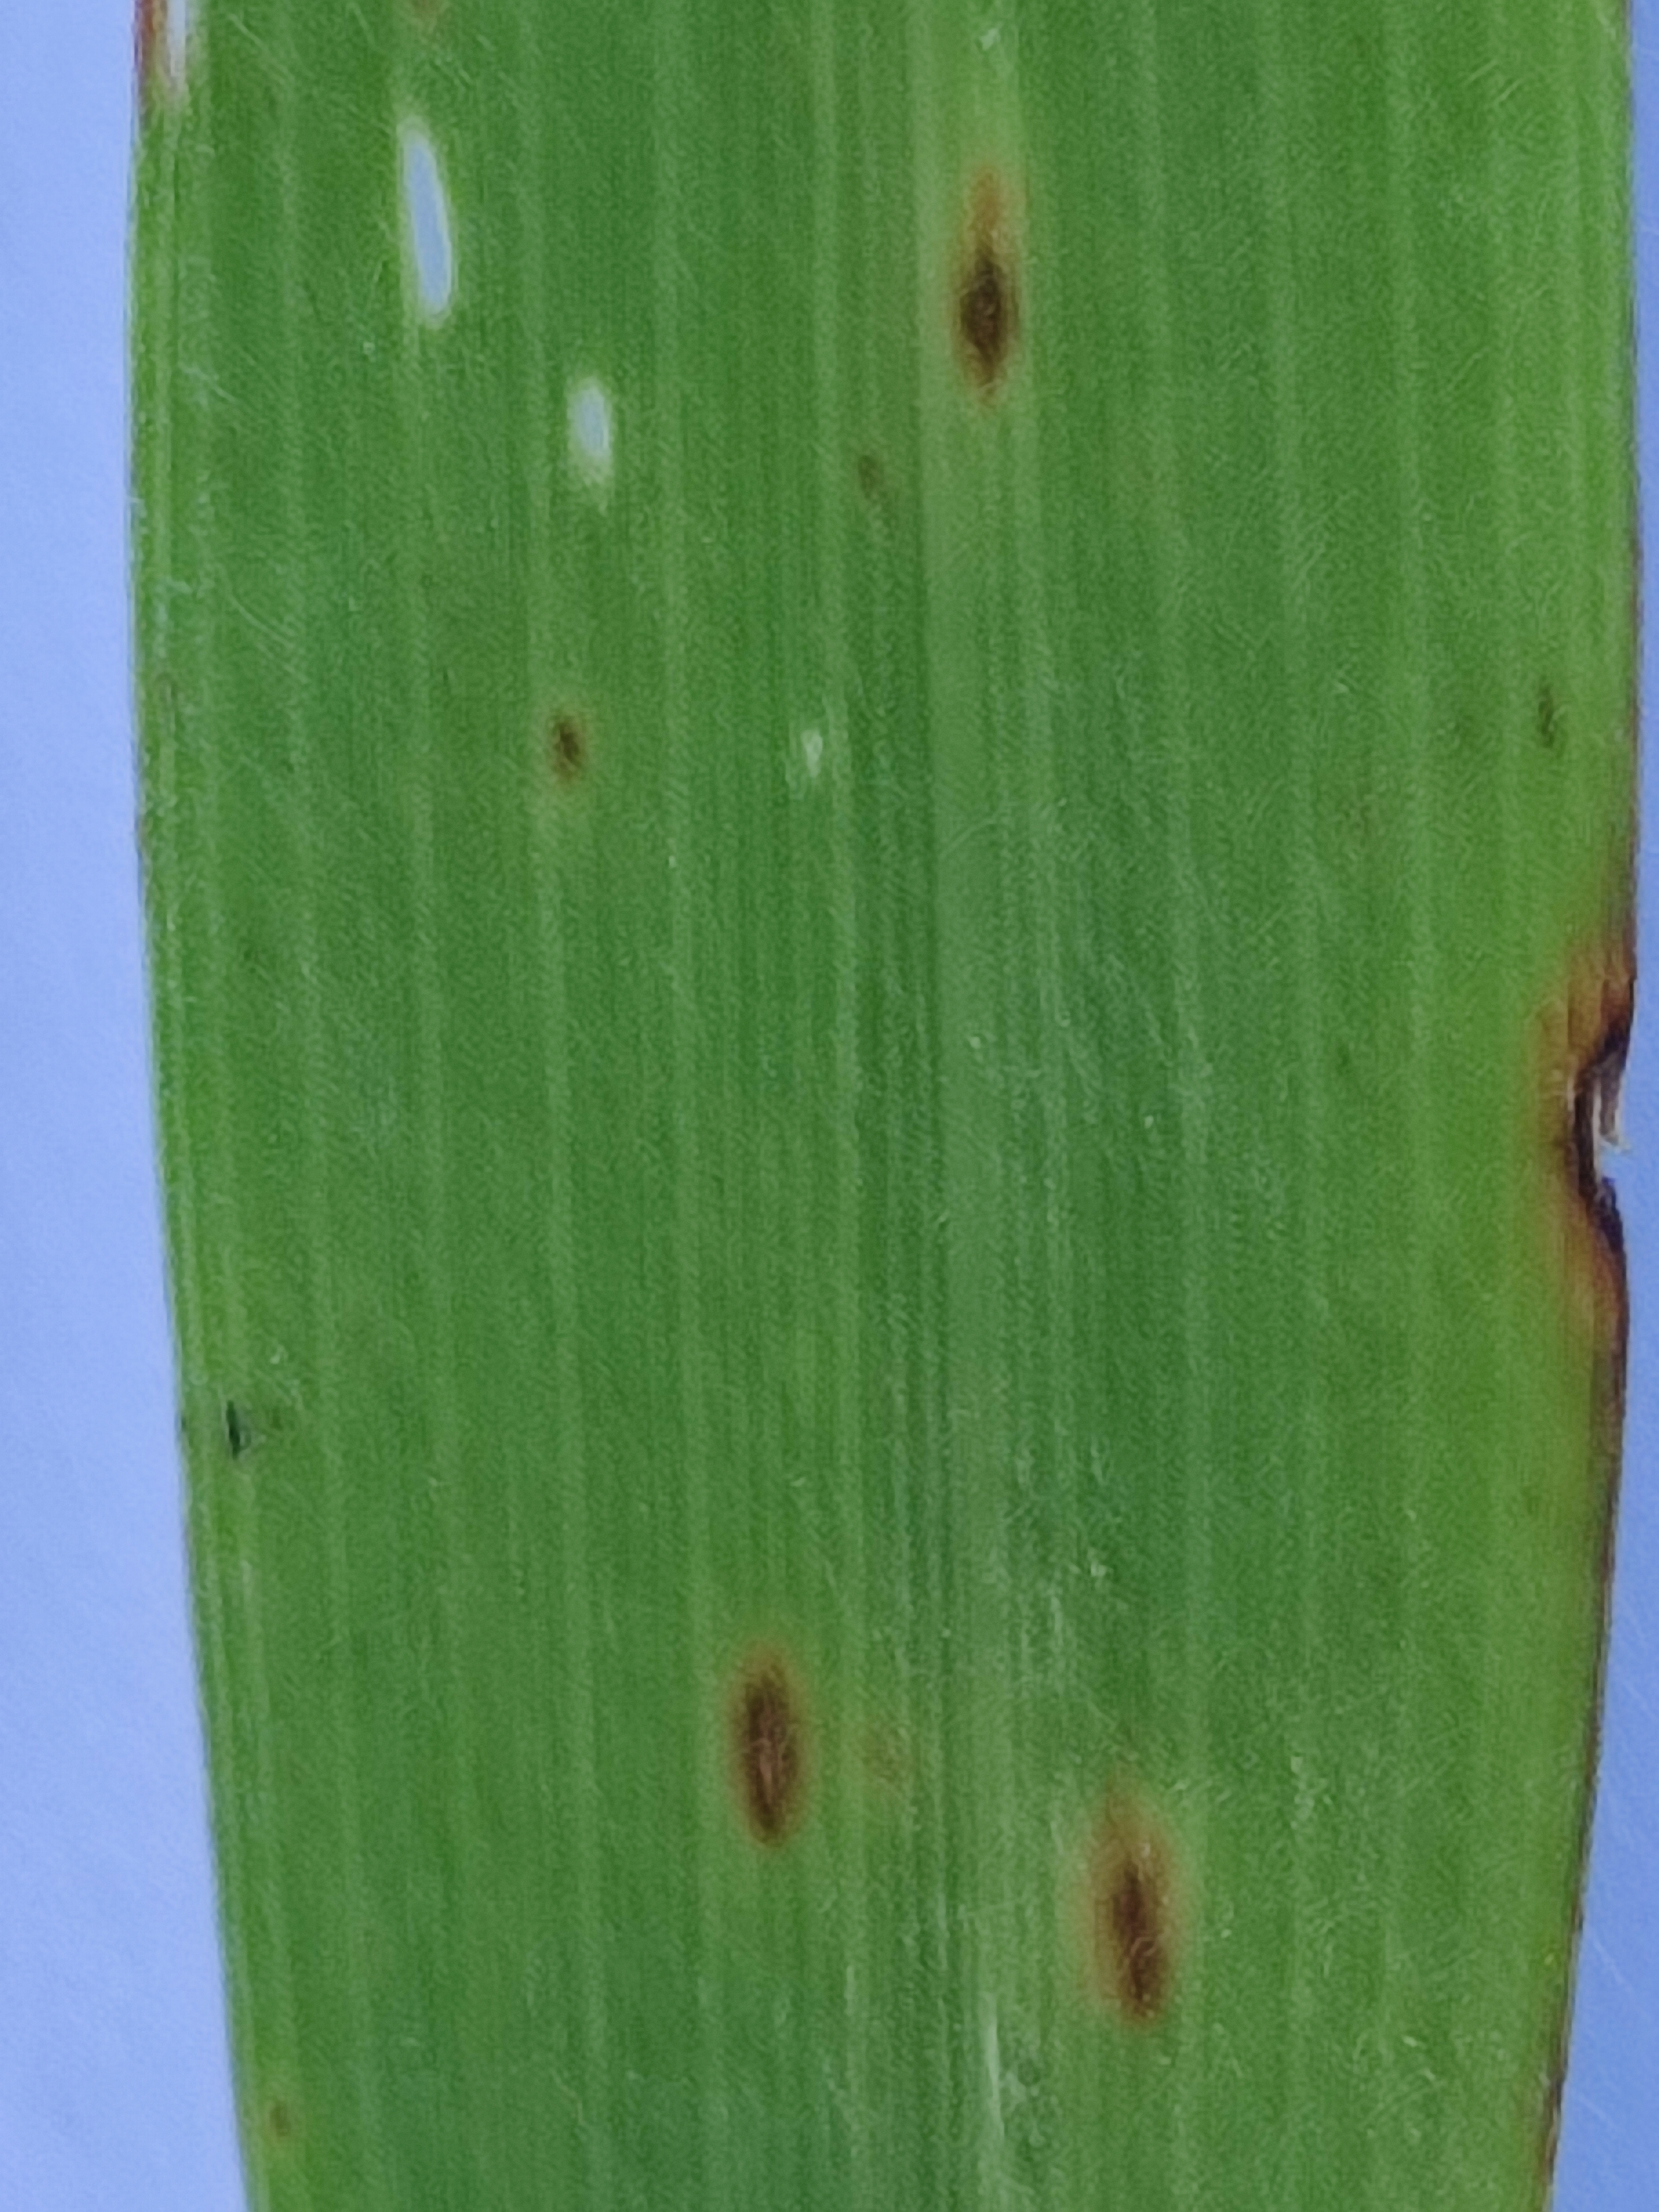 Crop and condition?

pearl millet, pyricularia sp.
